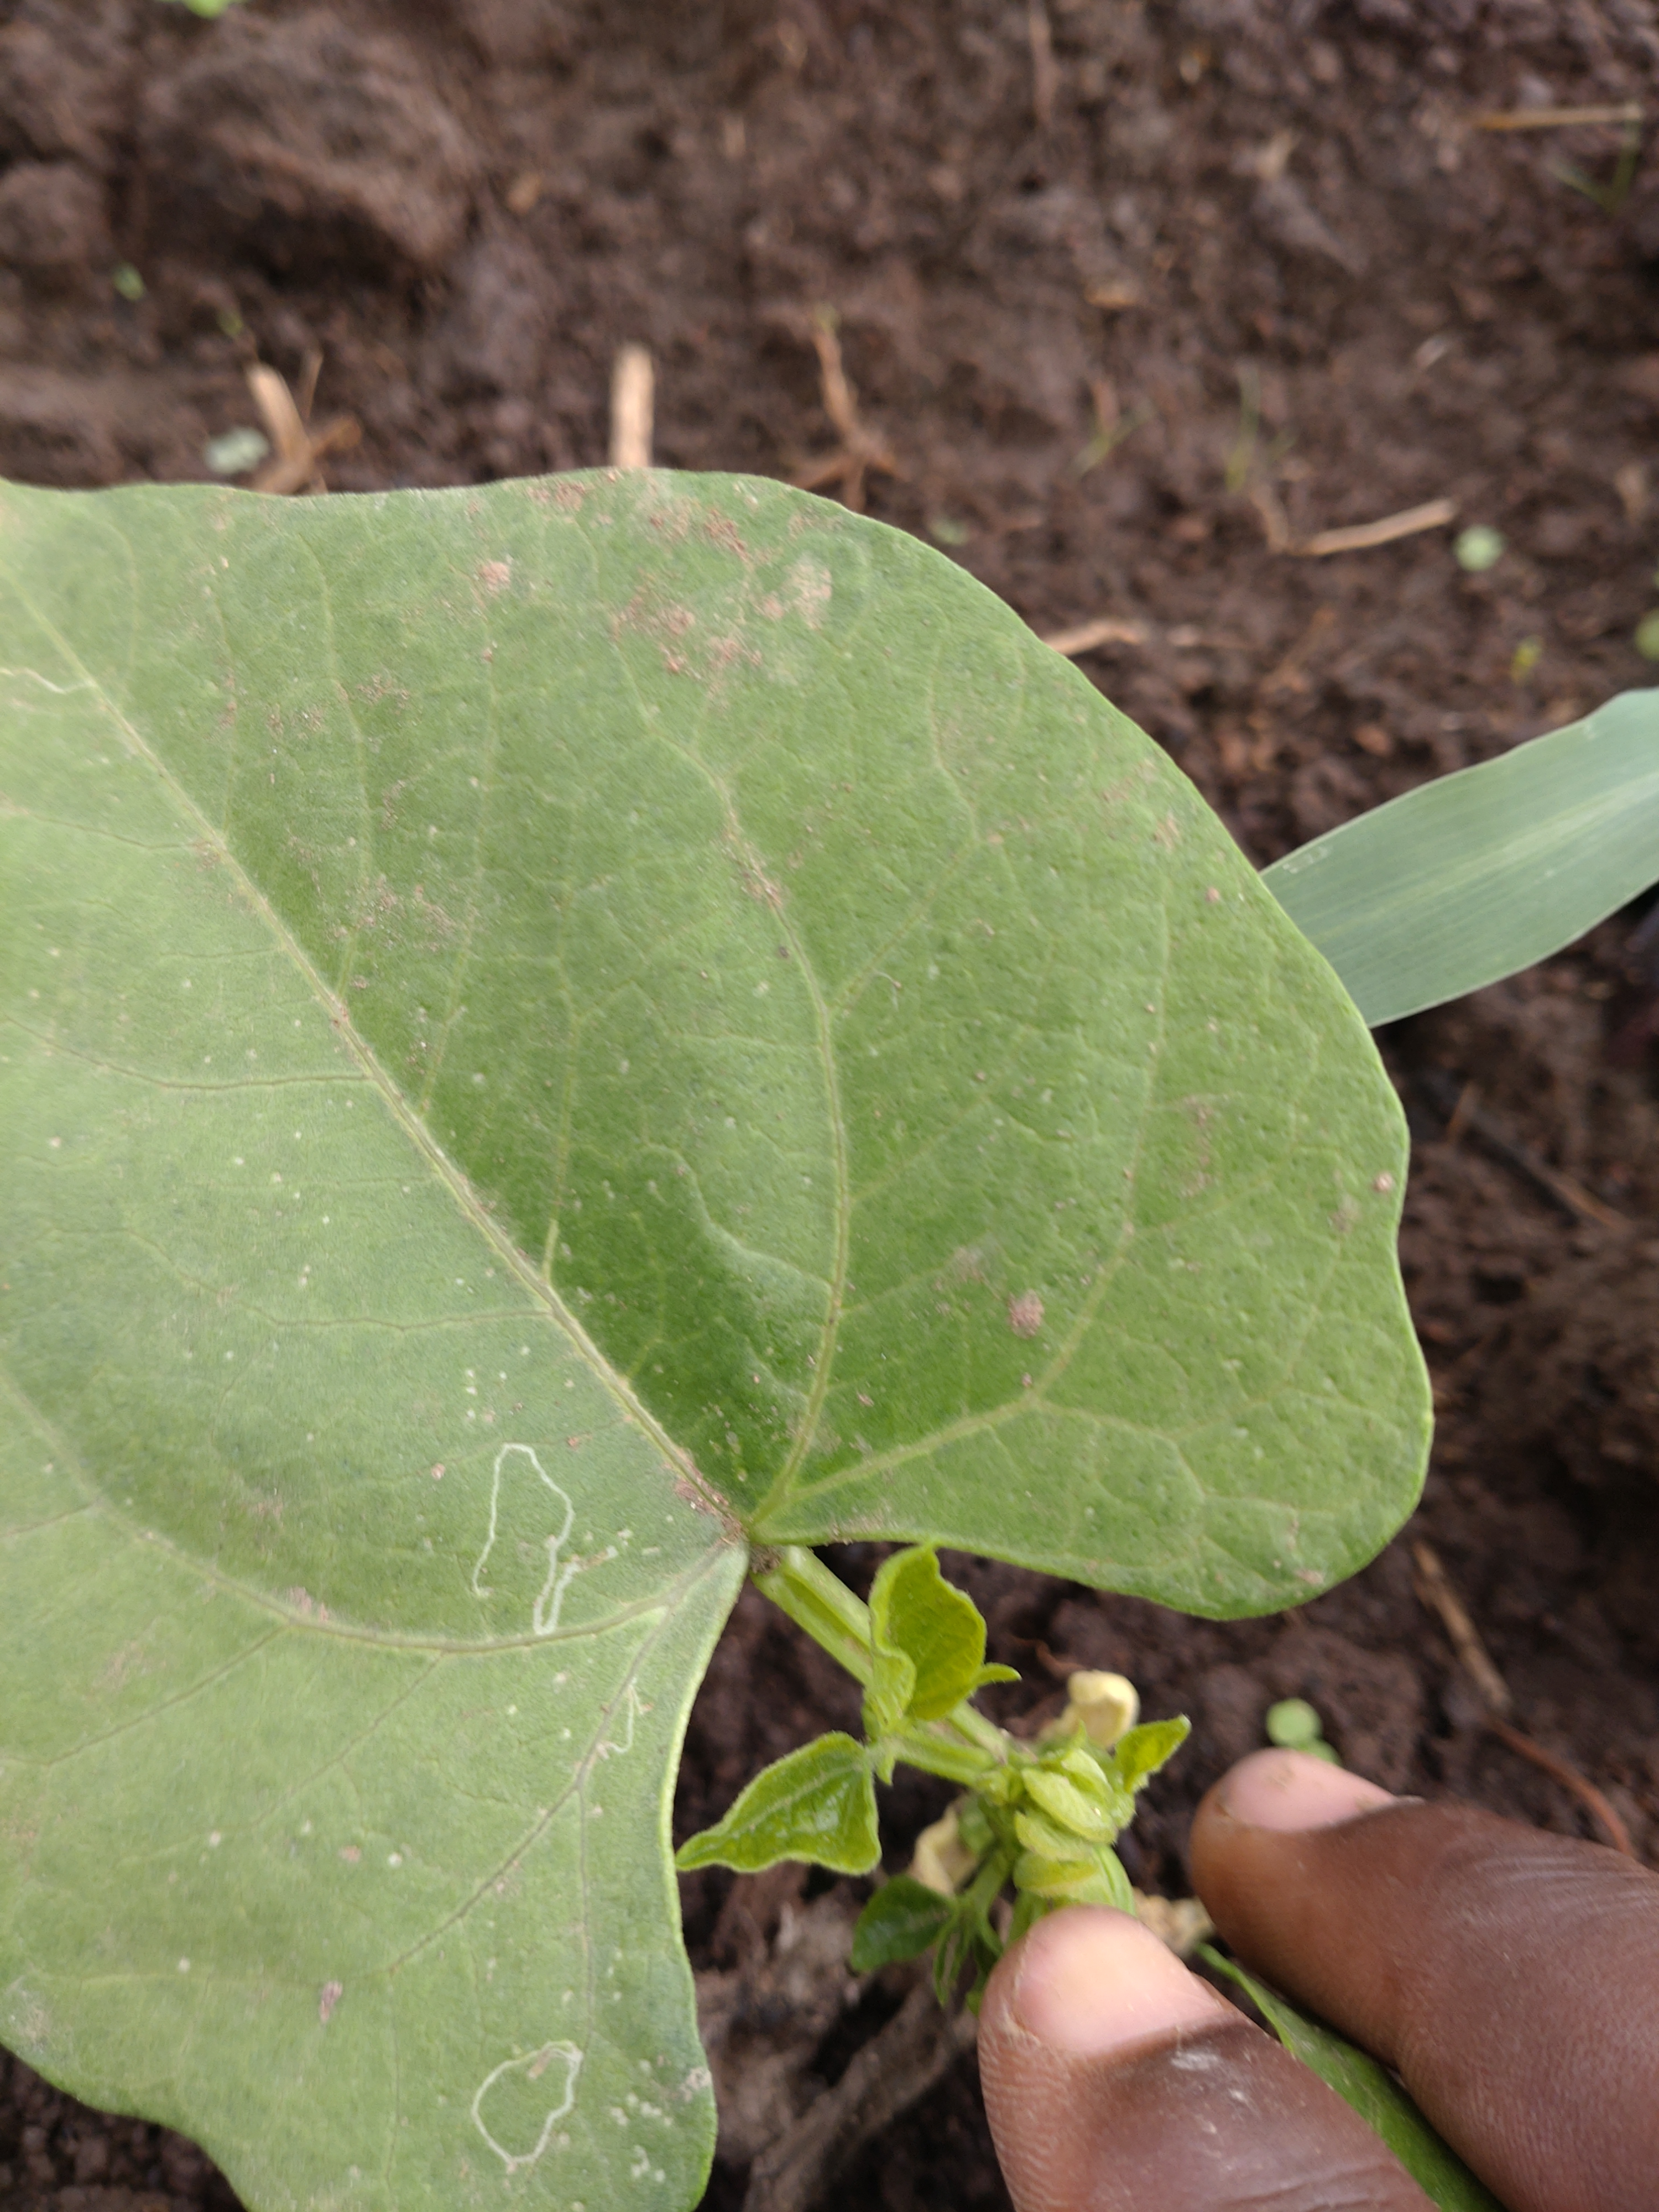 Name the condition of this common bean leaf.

healthy
